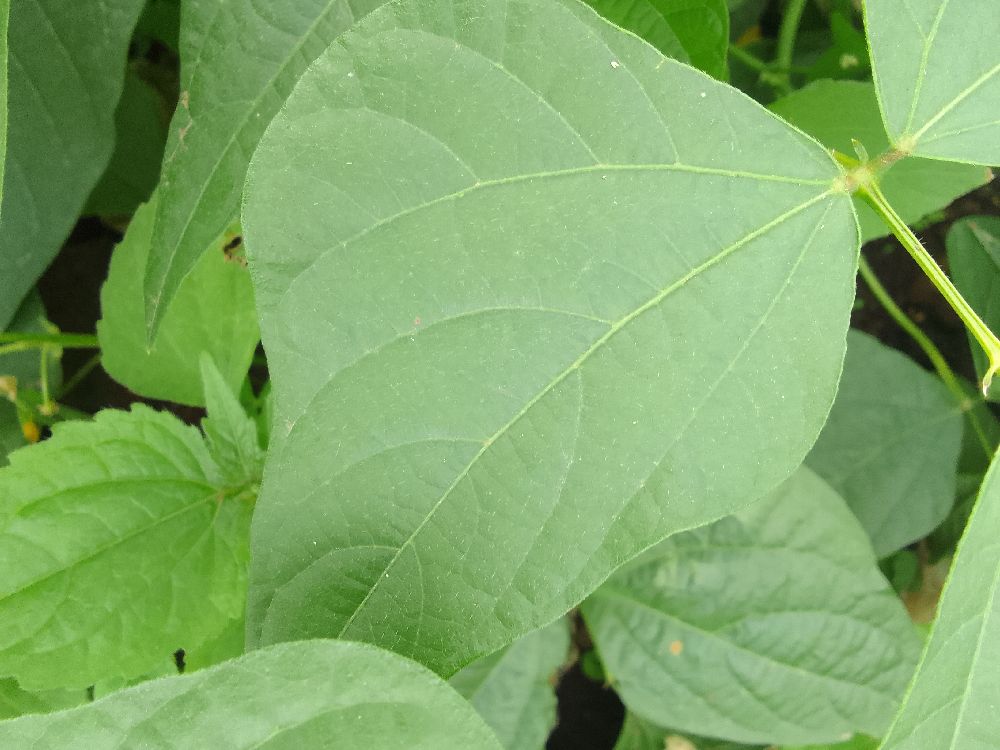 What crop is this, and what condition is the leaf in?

common bean, healthy
